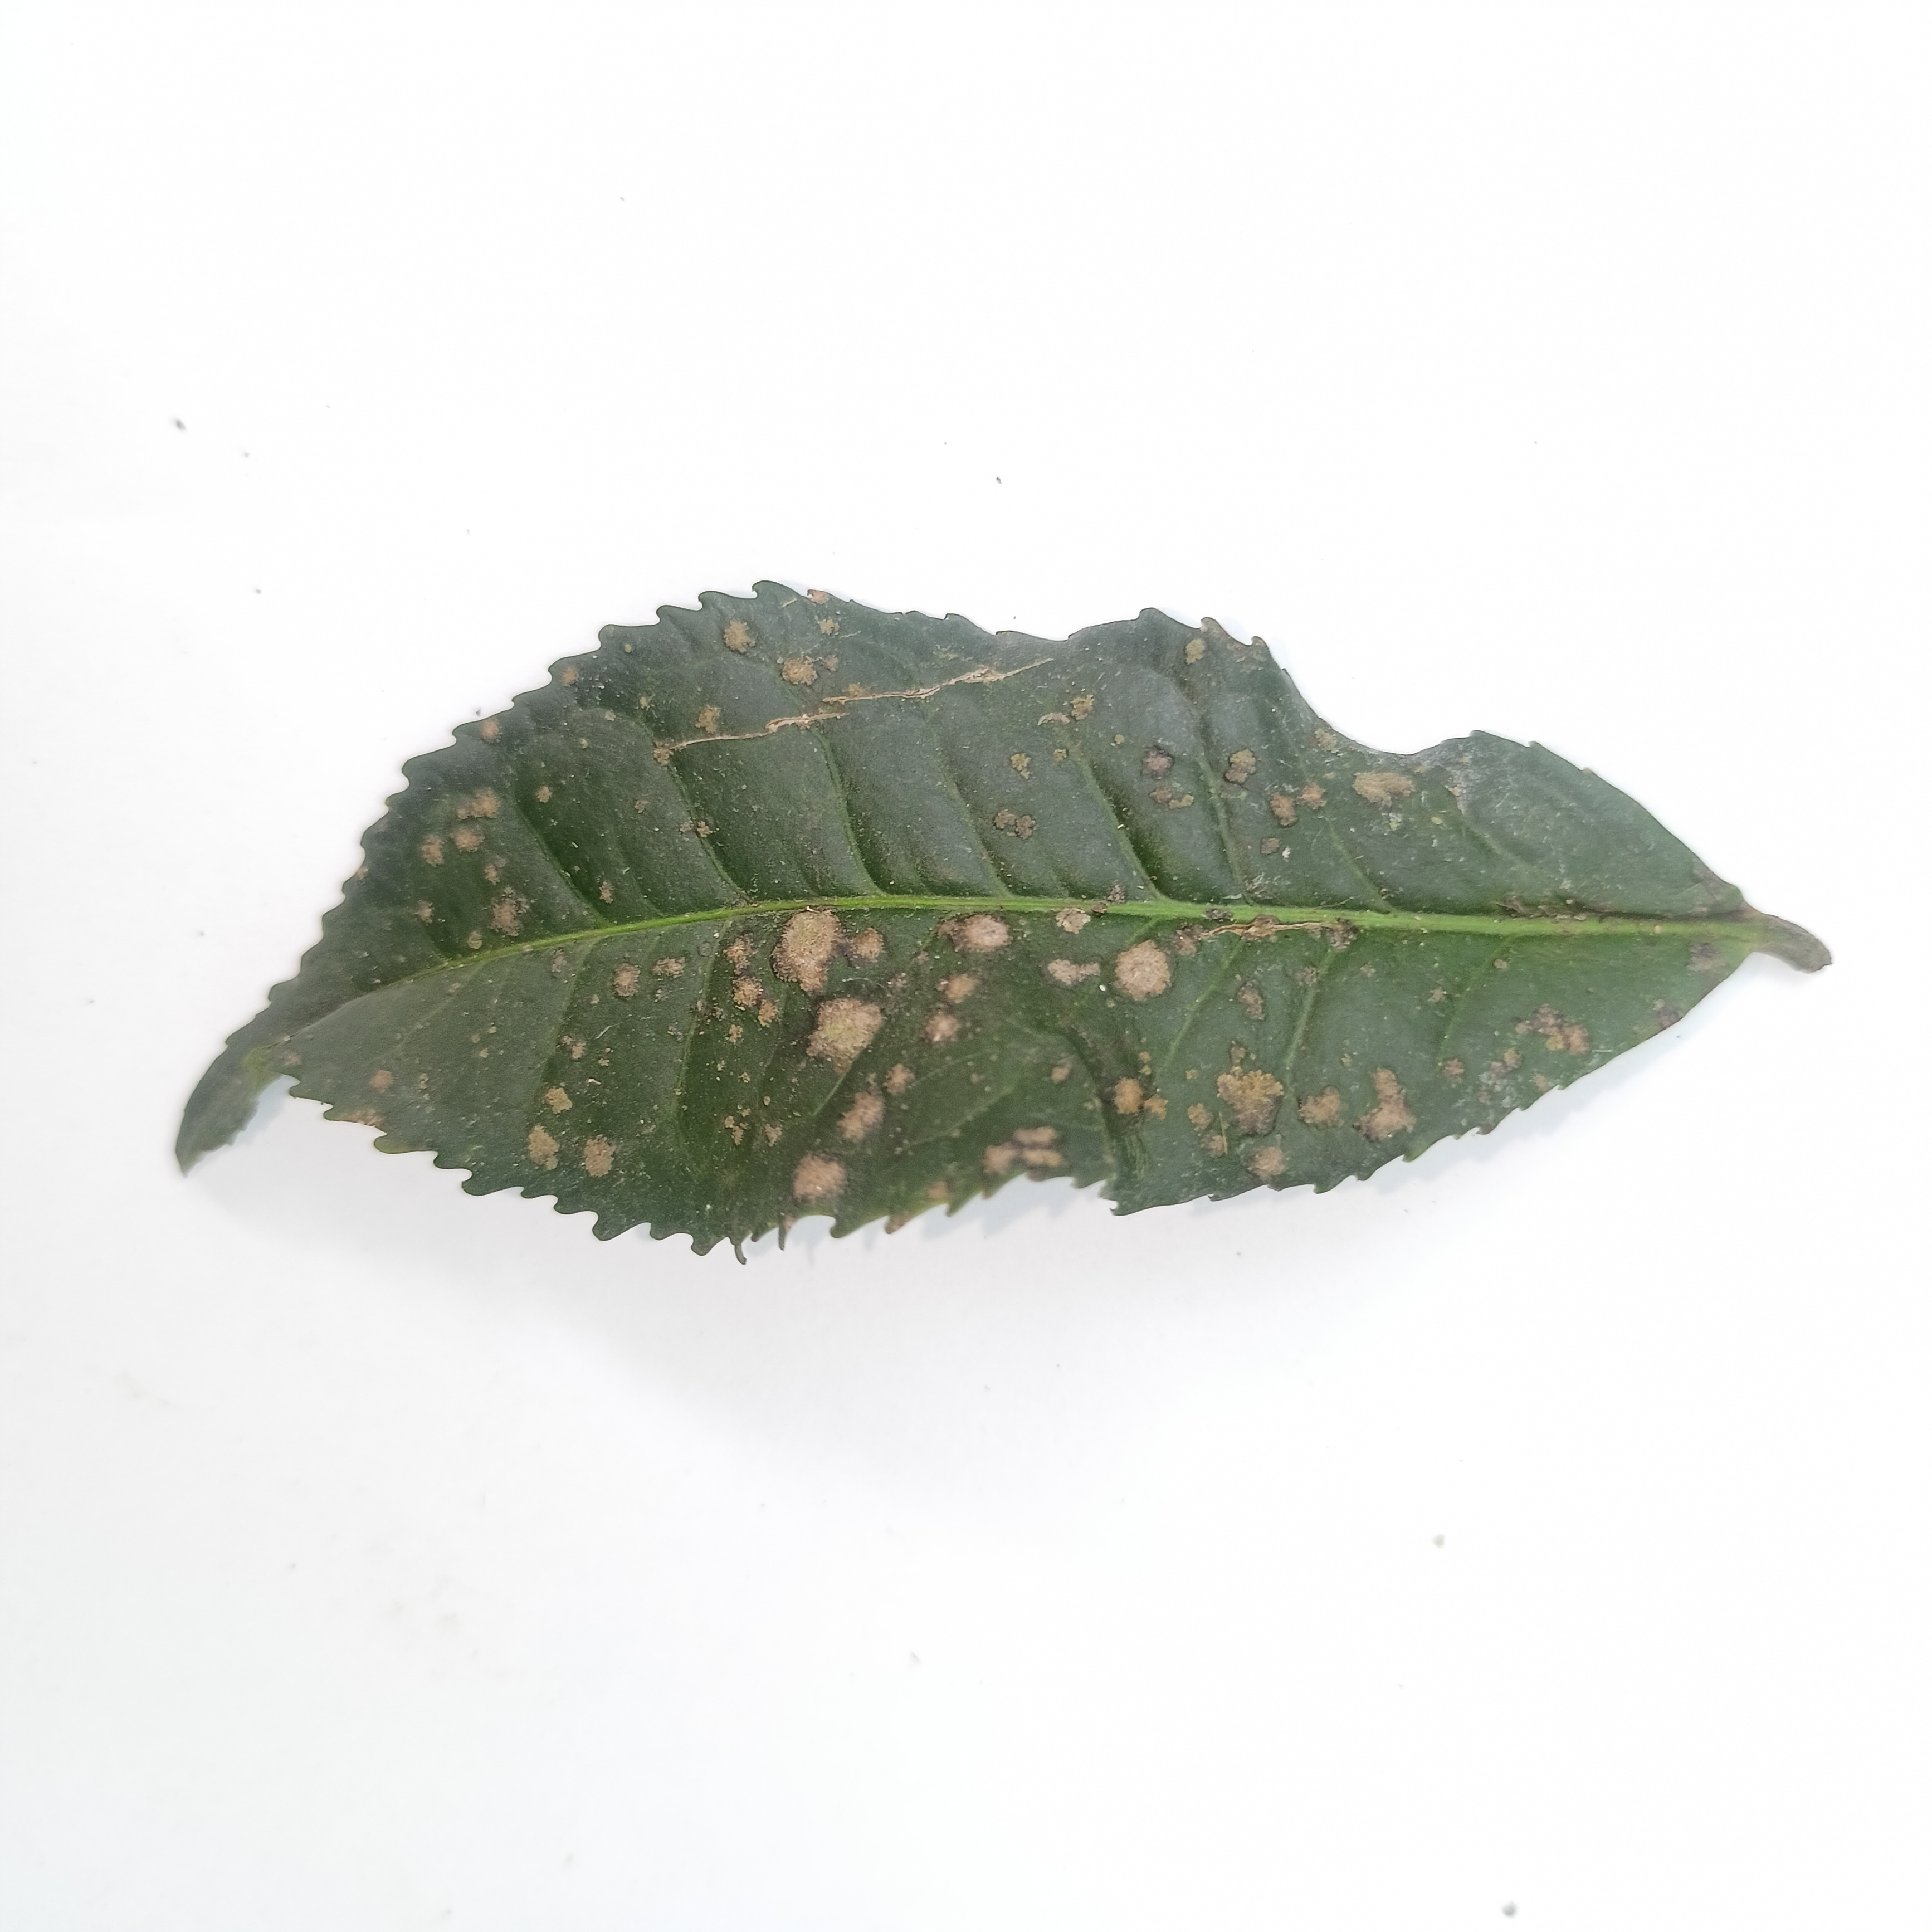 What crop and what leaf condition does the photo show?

tea, algal leaf
